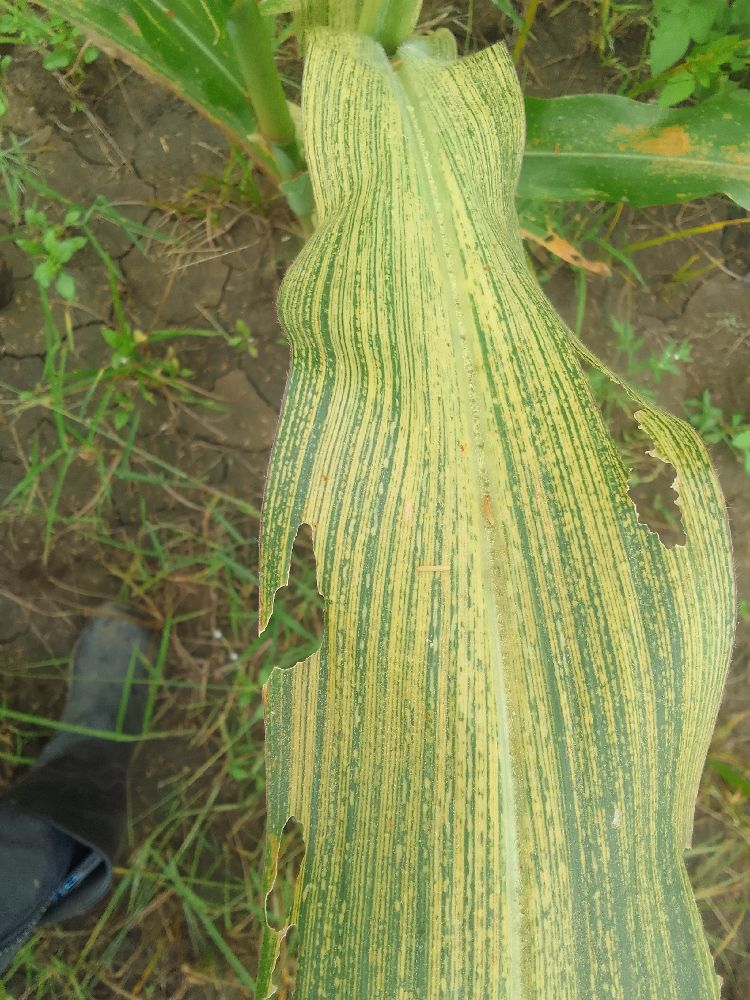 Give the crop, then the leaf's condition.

maize, maize streak virus
